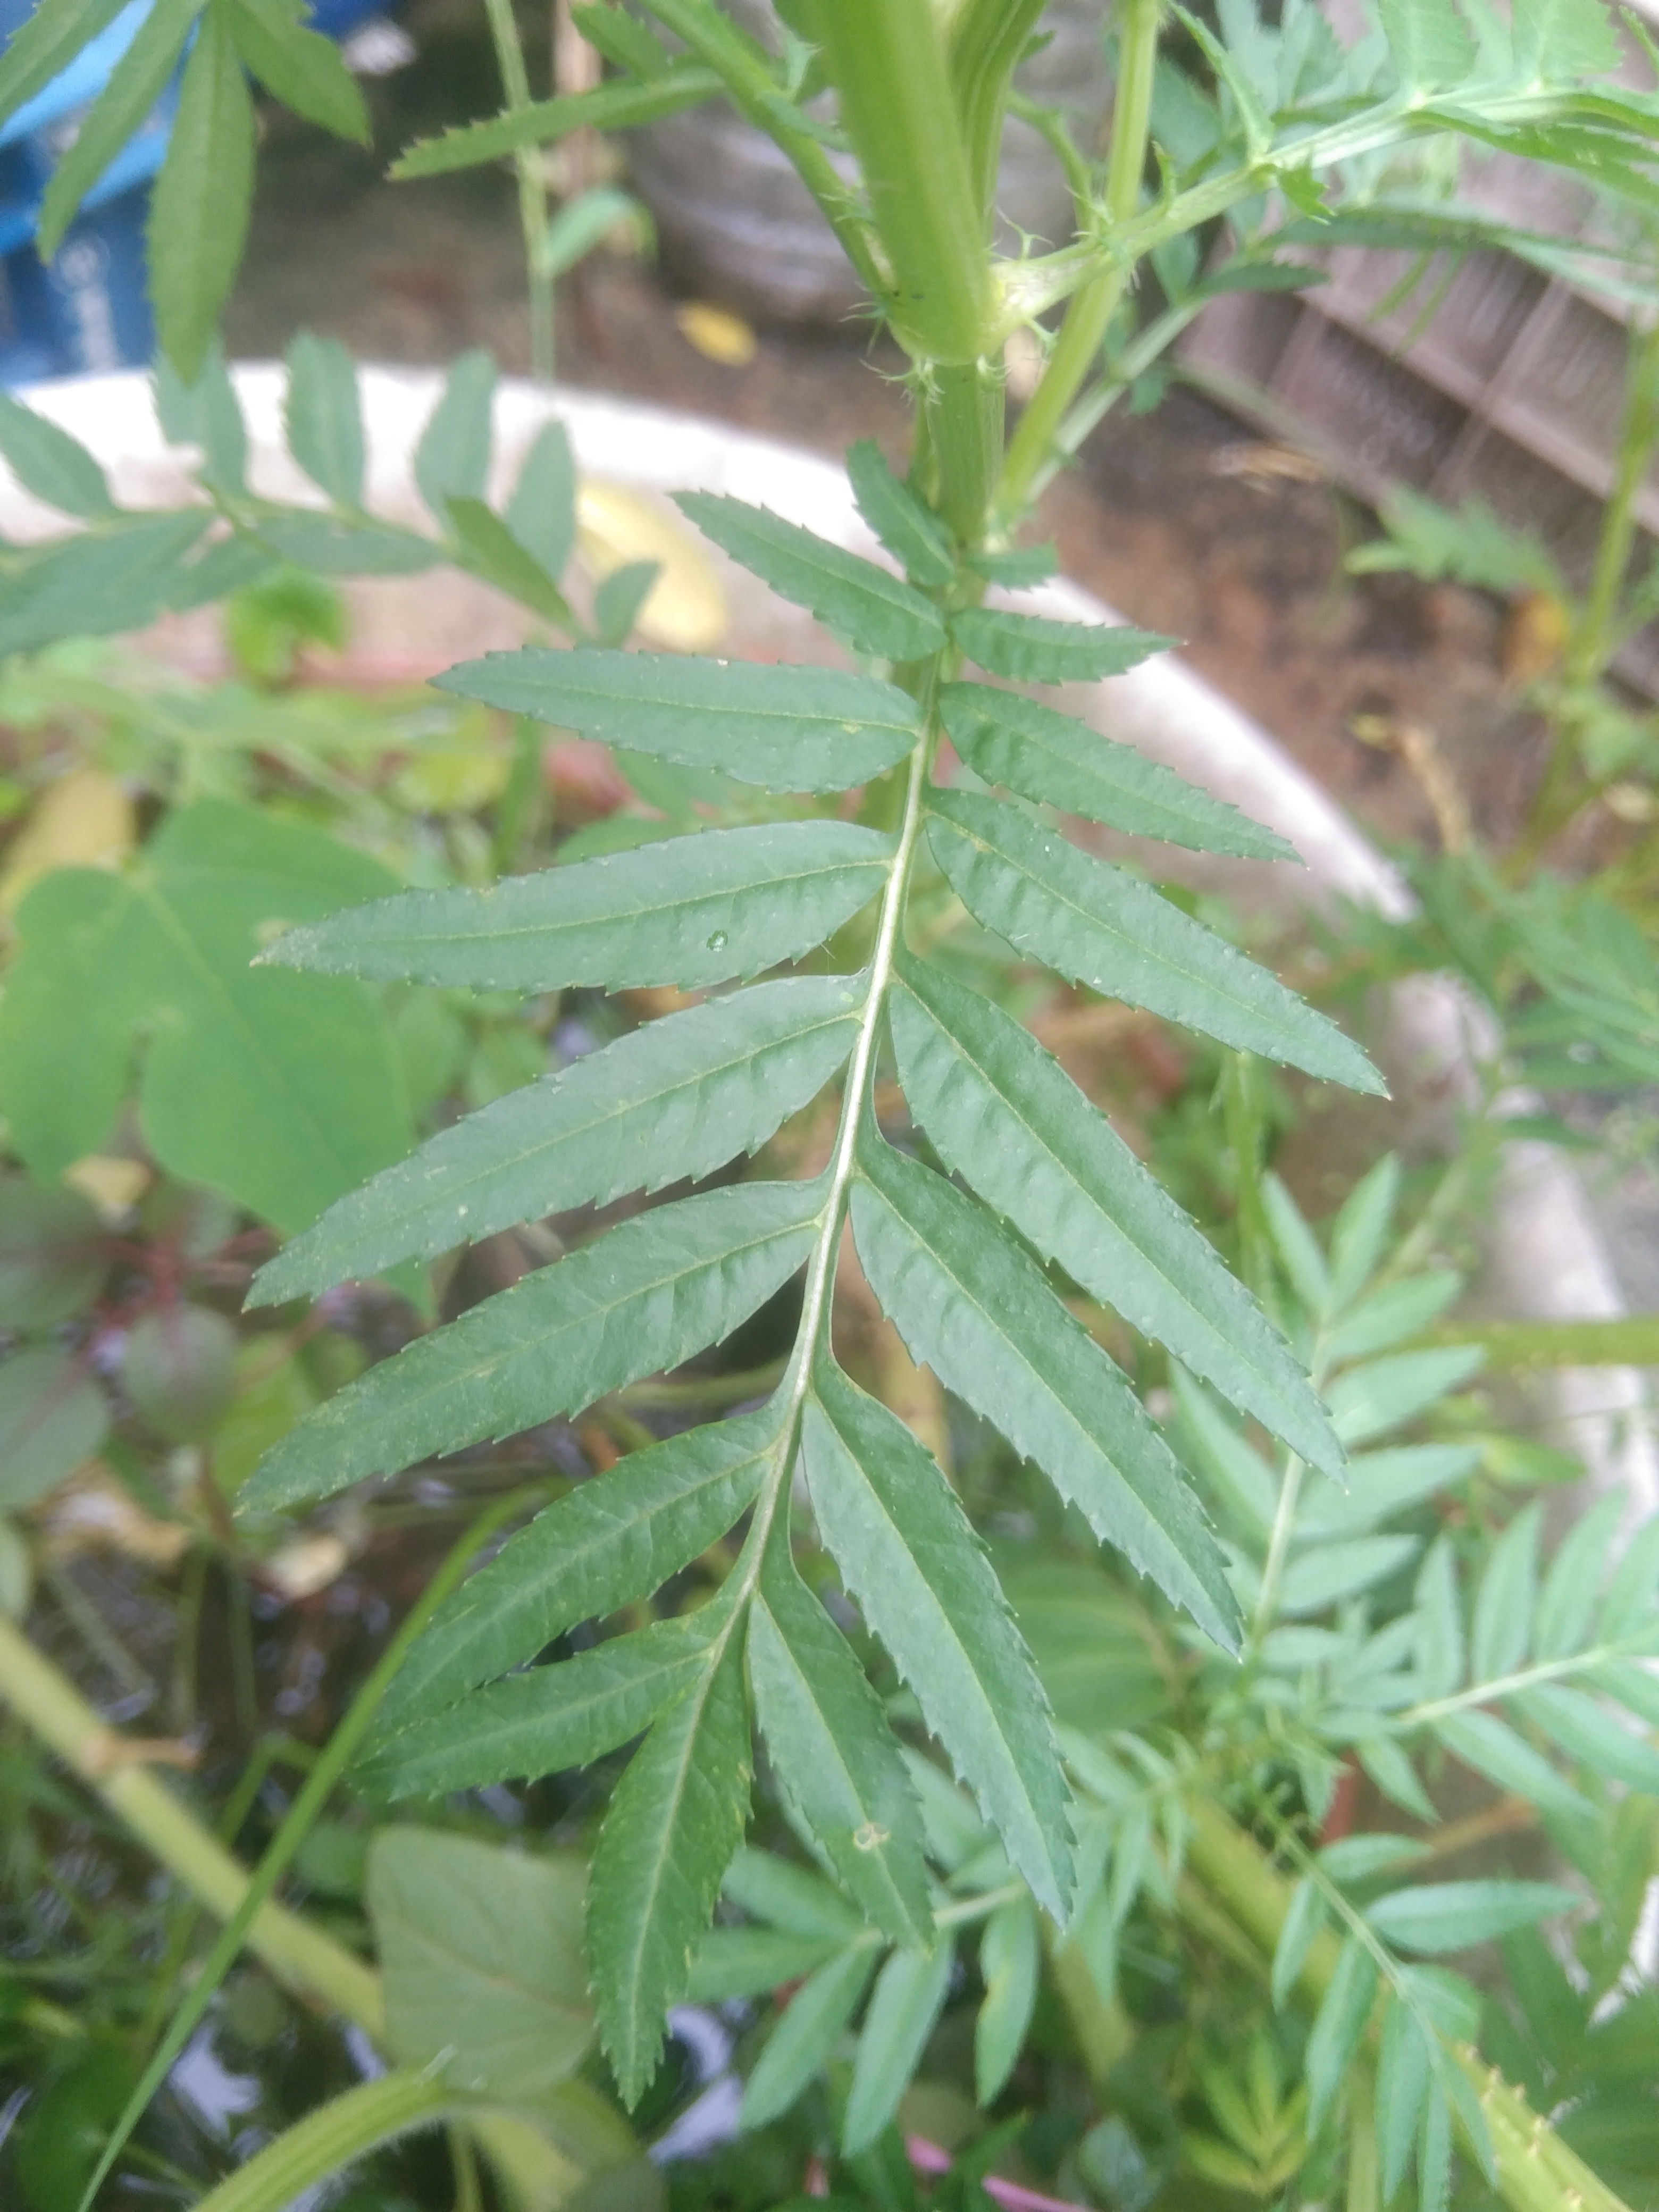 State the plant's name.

marigold
